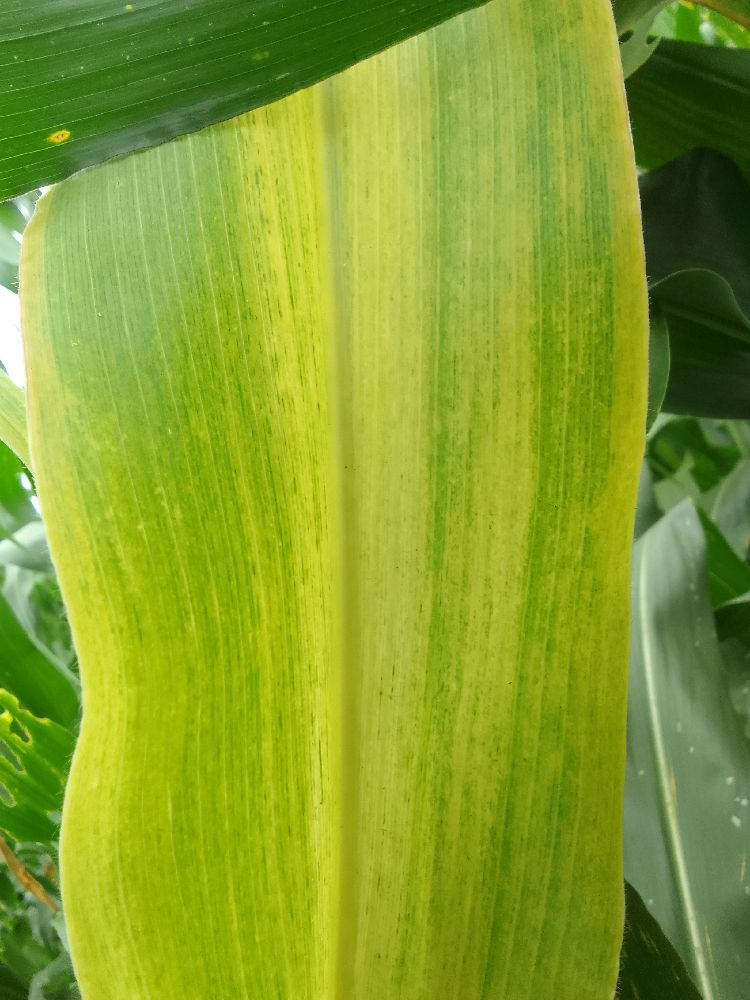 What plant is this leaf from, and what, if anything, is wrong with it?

maize, maize lethal necrosis
